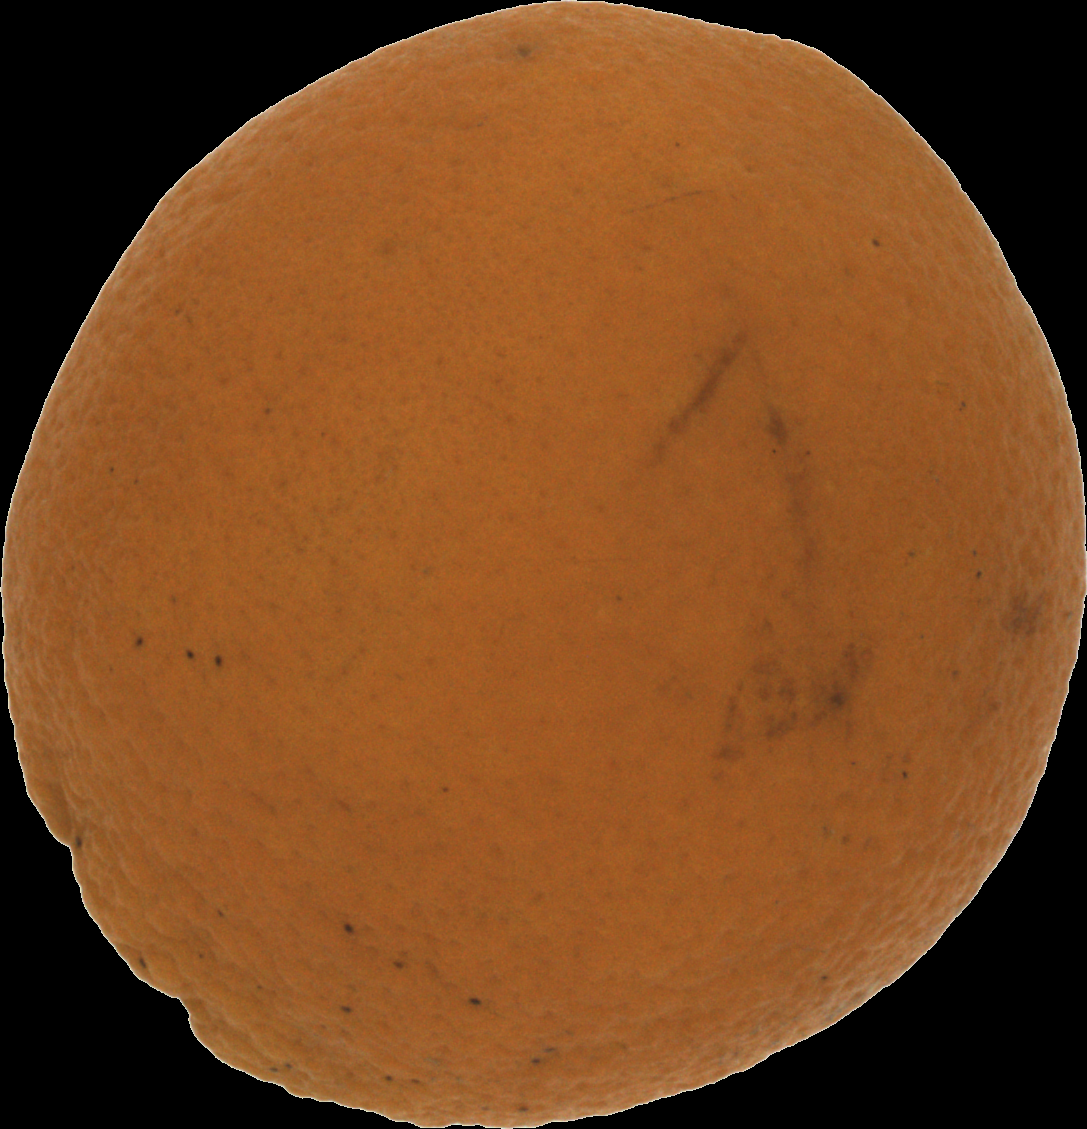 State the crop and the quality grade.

orange, bad
